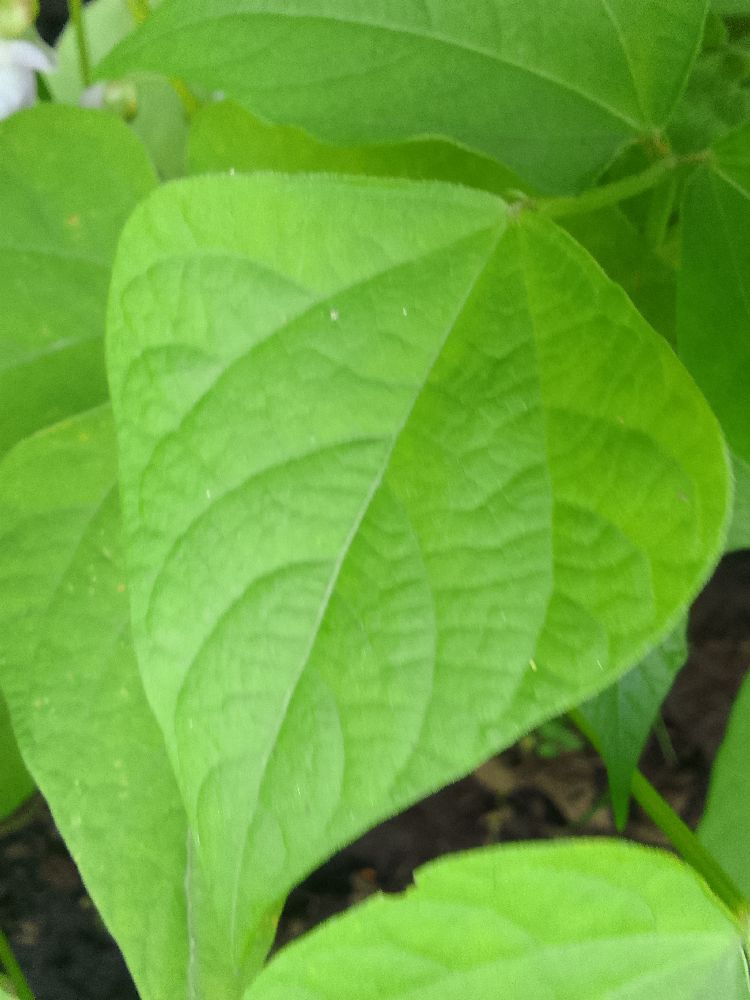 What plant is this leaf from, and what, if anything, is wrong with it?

common bean, healthy
